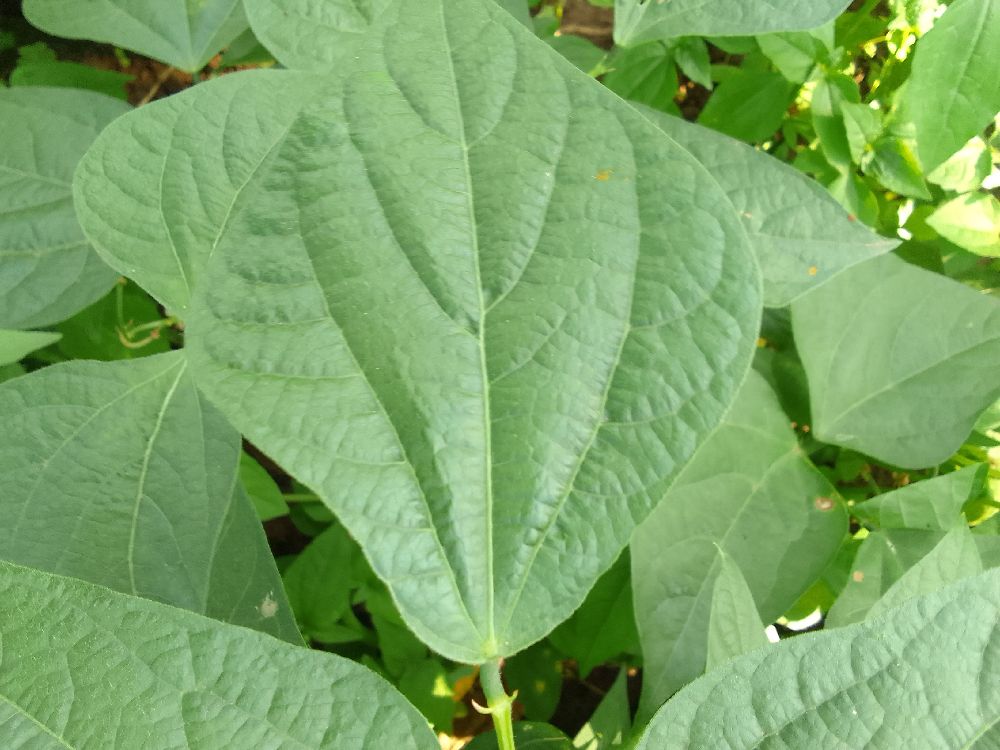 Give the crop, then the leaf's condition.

common bean, healthy
